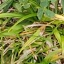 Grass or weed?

unstructured weed
